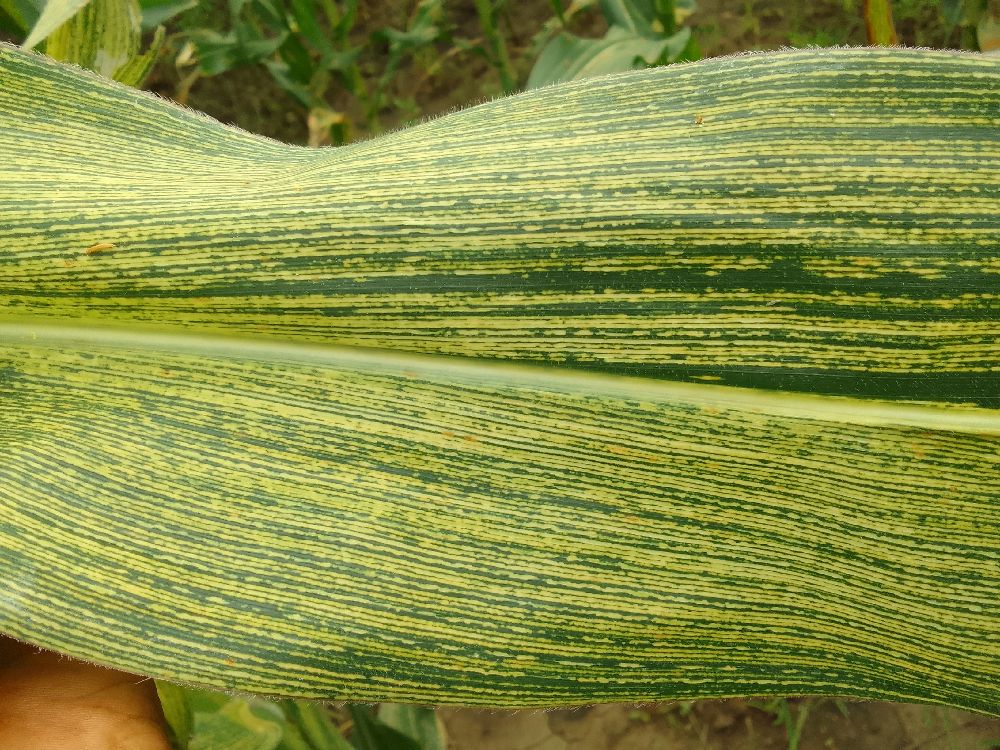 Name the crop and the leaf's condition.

maize, maize streak virus
